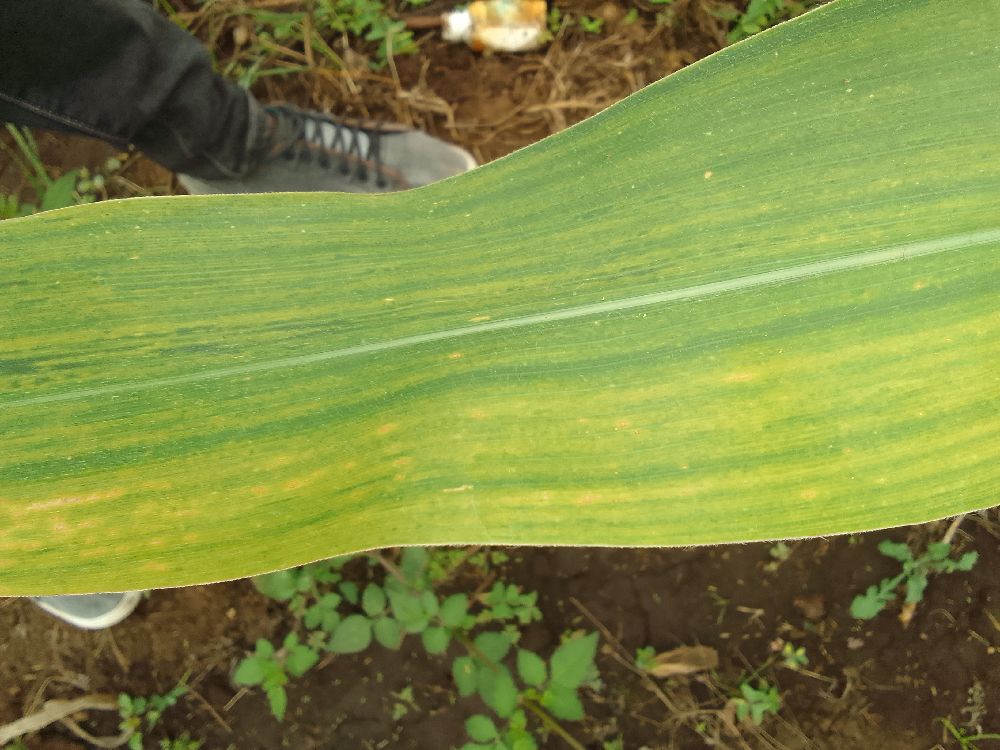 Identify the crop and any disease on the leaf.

maize, maize lethal necrosis
